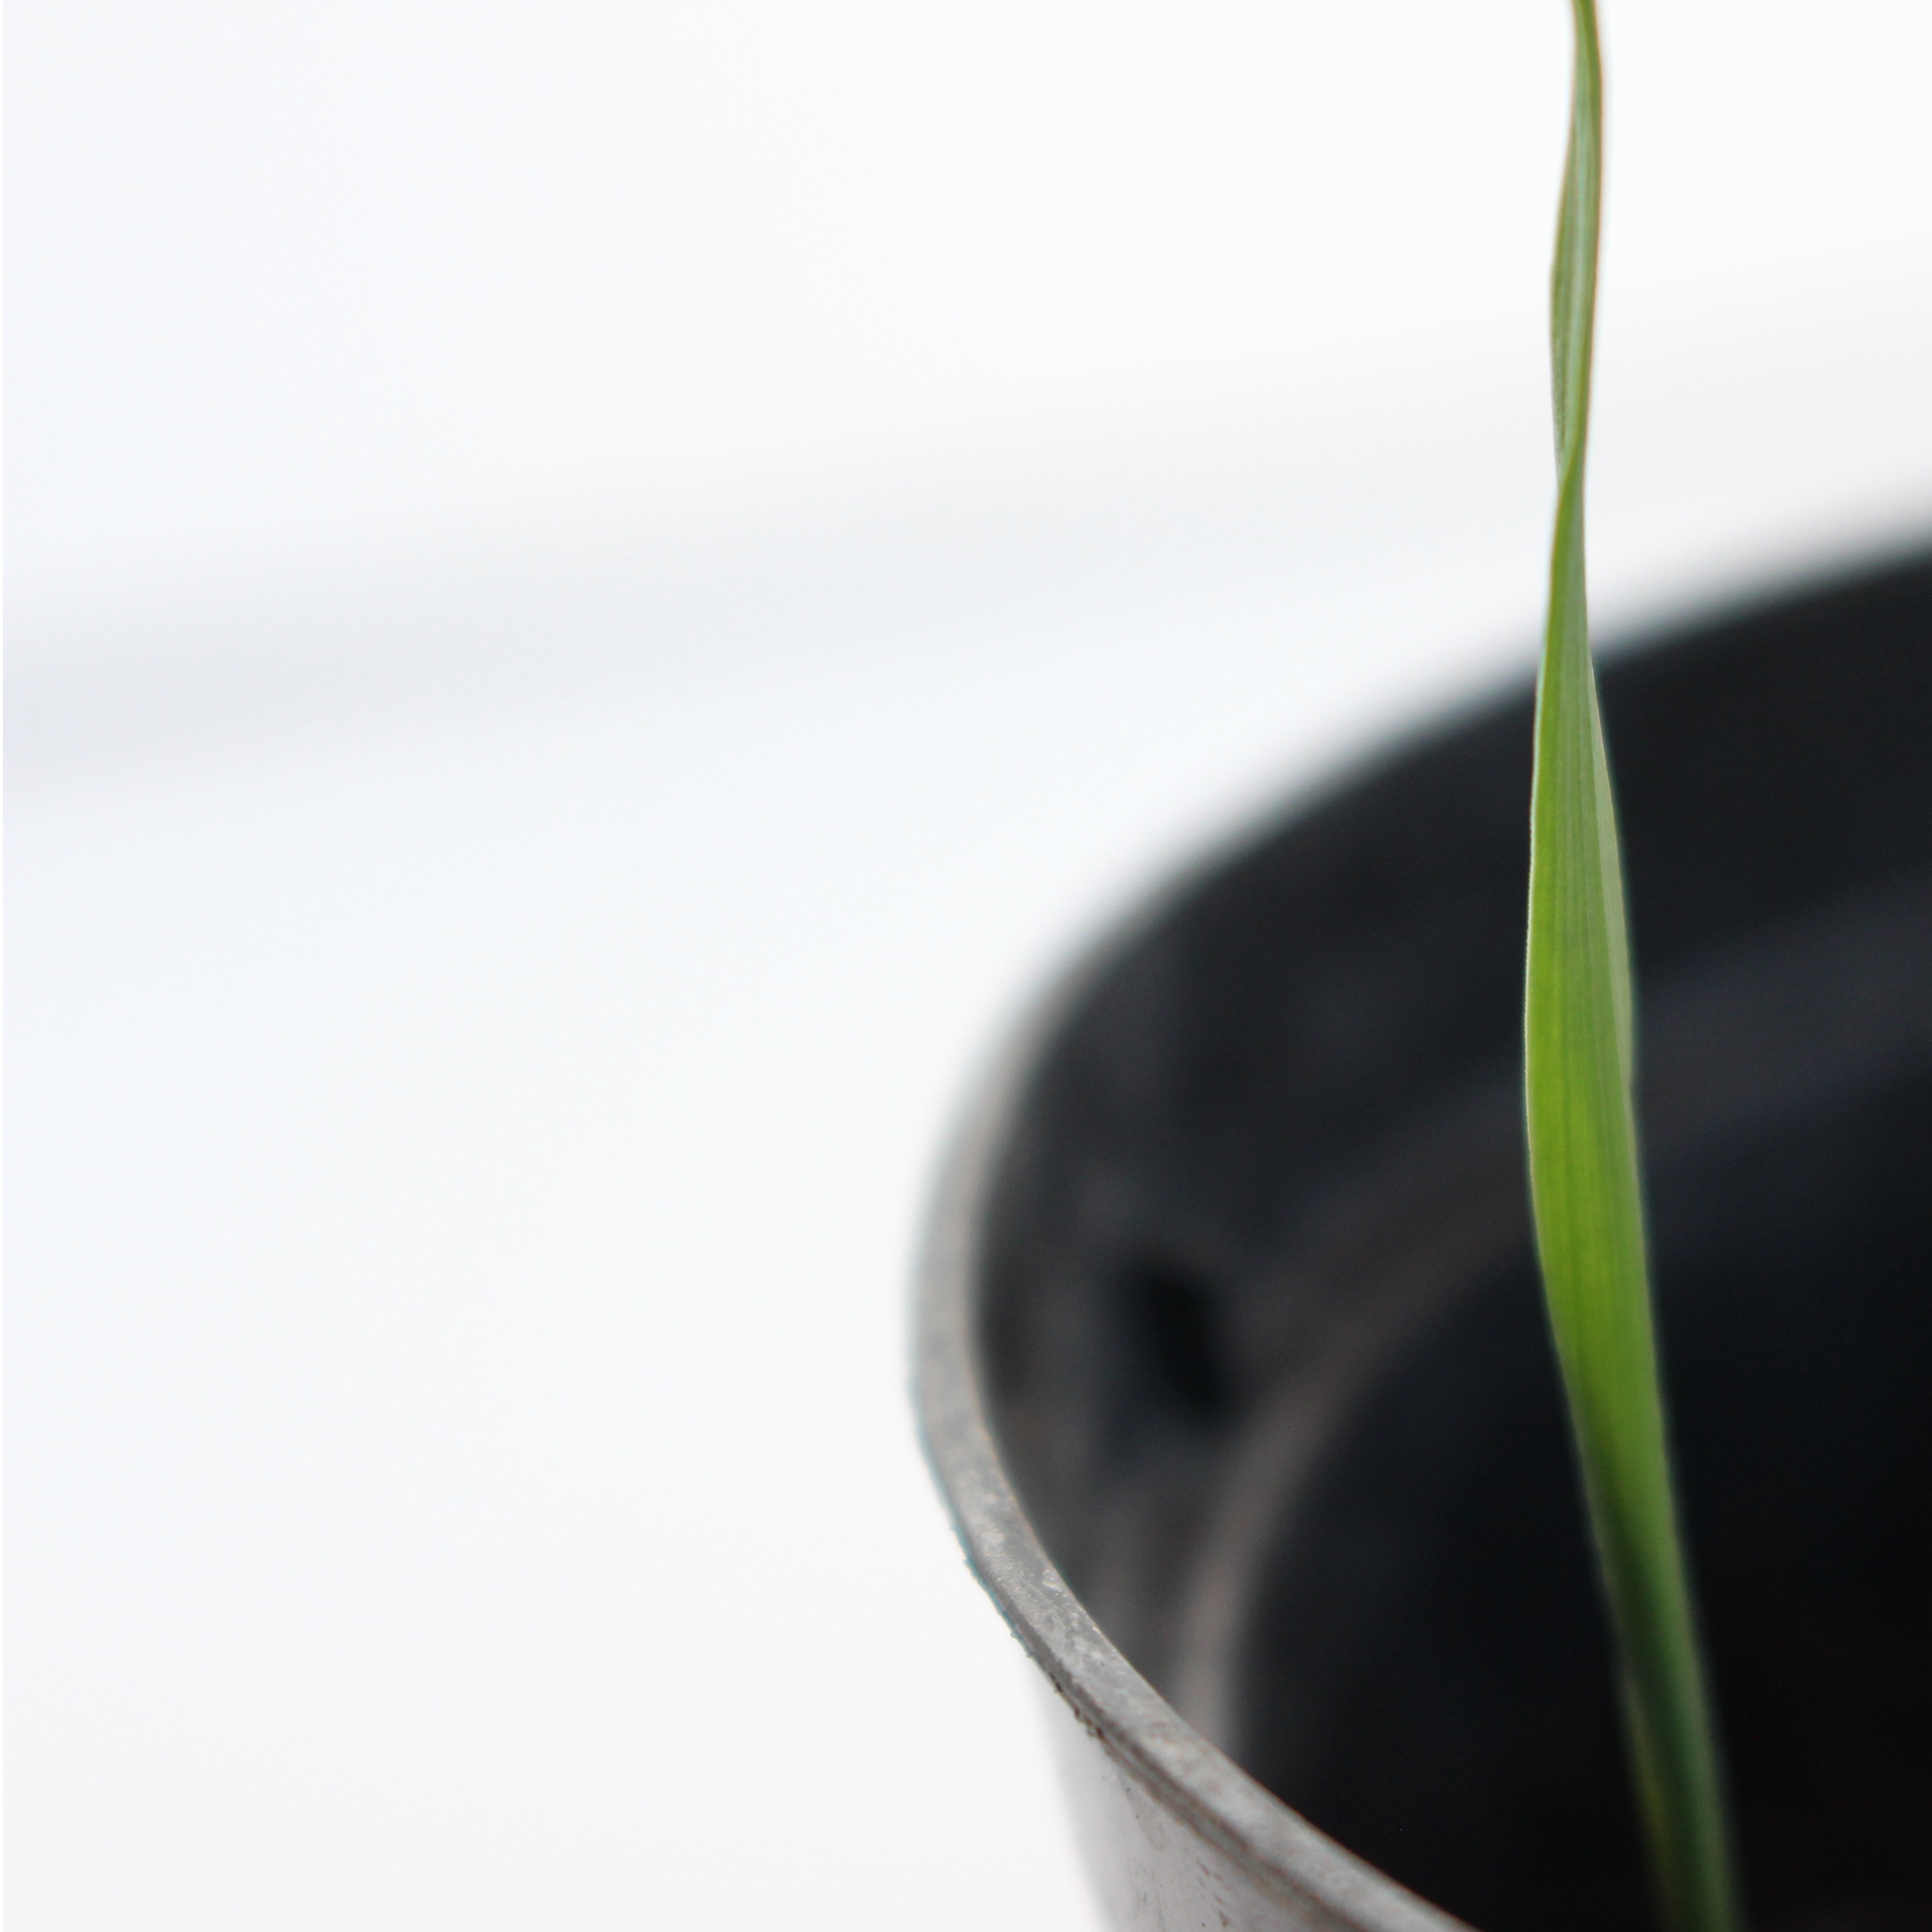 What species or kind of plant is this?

Avena sterilis
